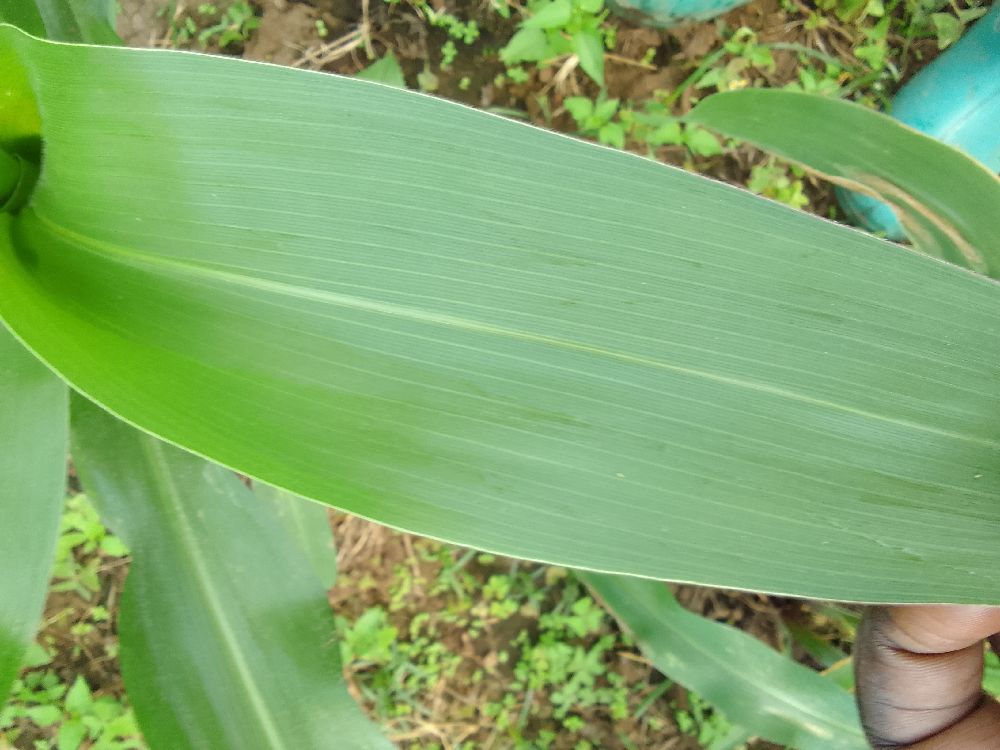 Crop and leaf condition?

maize, healthy
